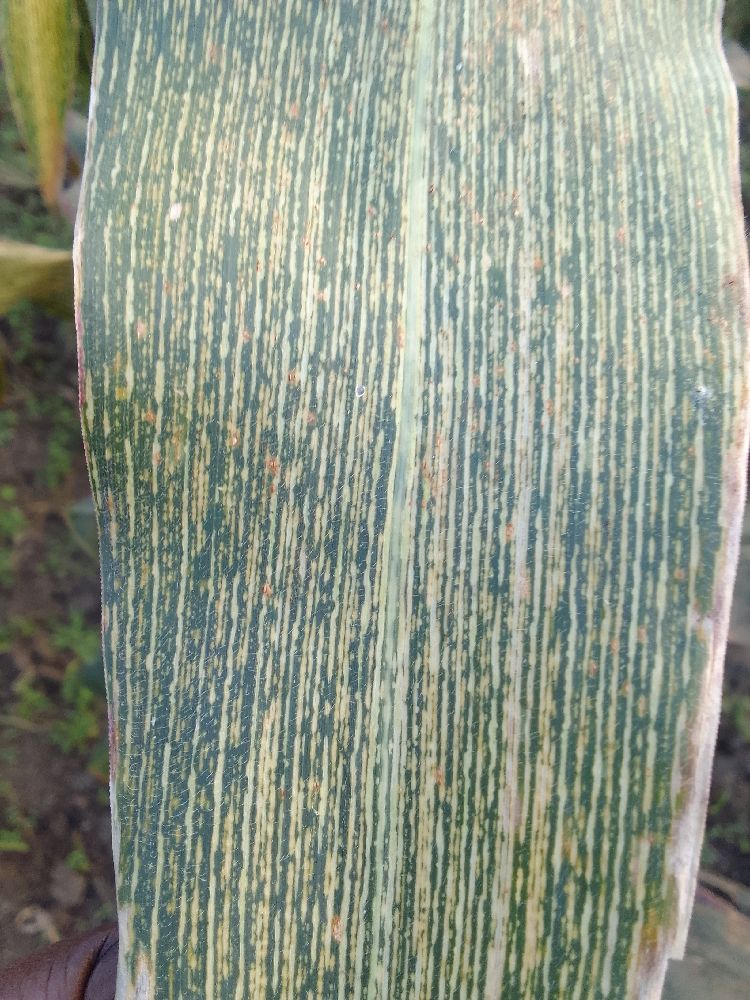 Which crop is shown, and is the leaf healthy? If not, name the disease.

maize, maize streak virus
